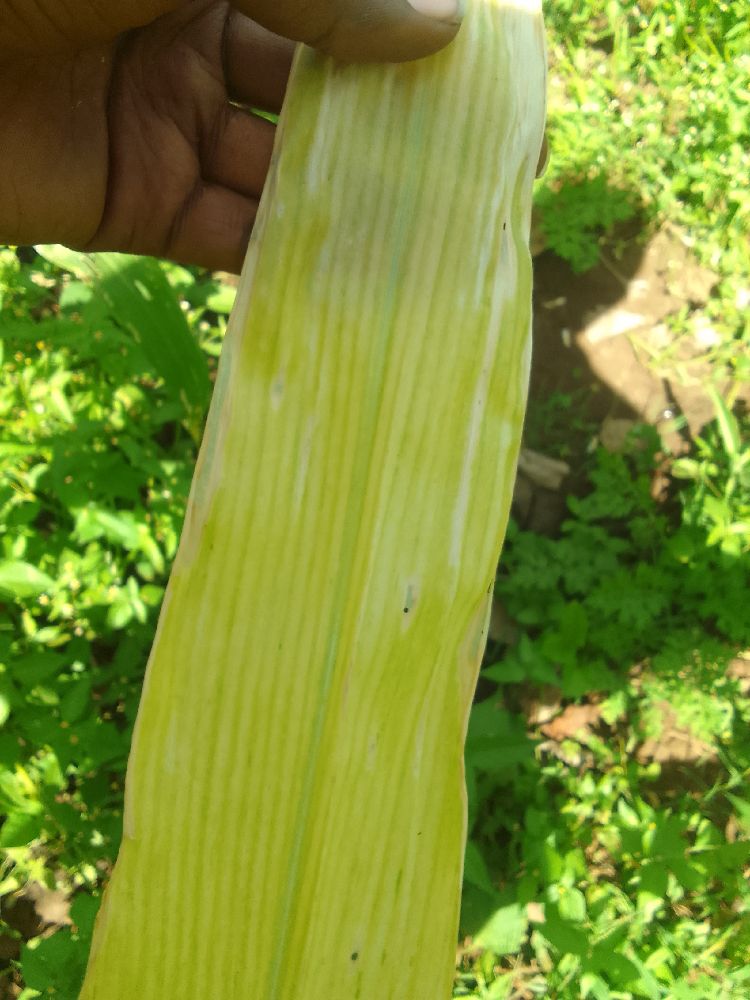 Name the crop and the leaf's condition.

maize, maize lethal necrosis
